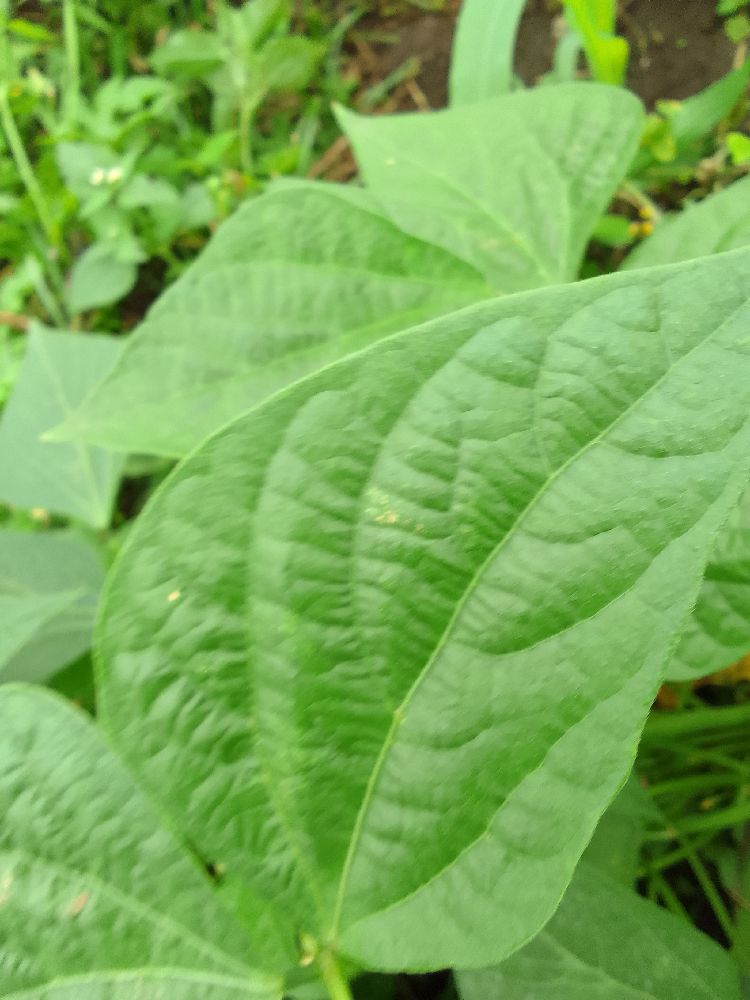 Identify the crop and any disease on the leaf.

common bean, healthy
